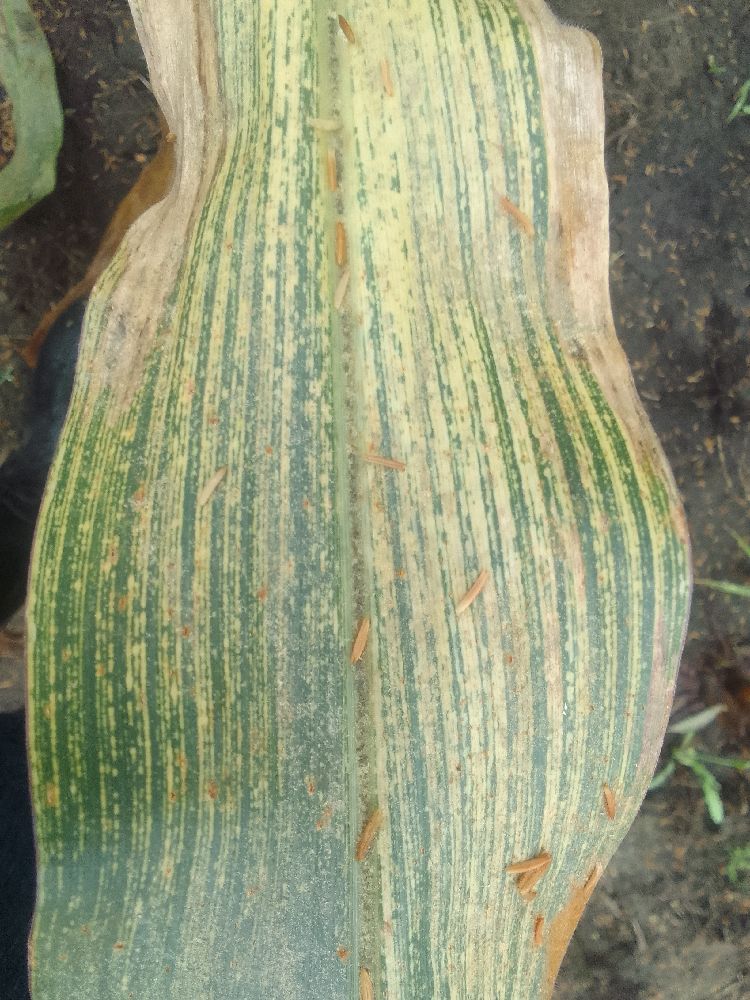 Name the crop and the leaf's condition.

maize, maize streak virus
